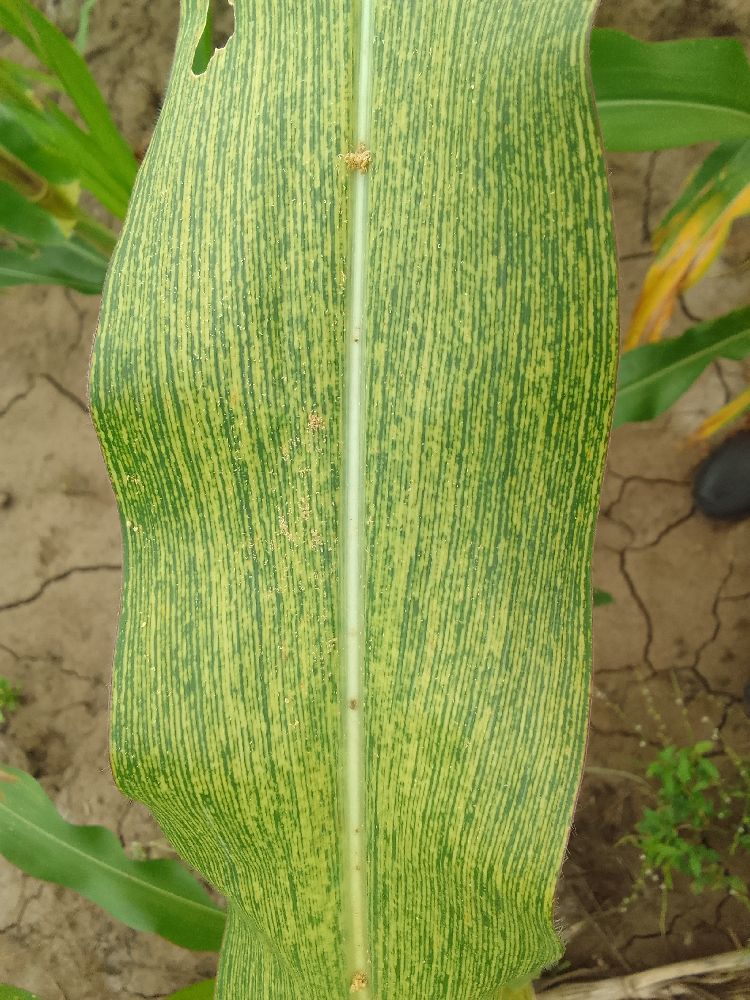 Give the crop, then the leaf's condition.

maize, maize streak virus
